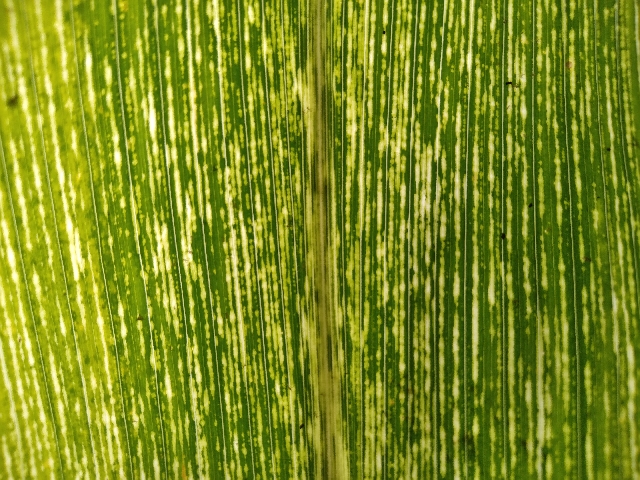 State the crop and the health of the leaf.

maize, maize streak virus
